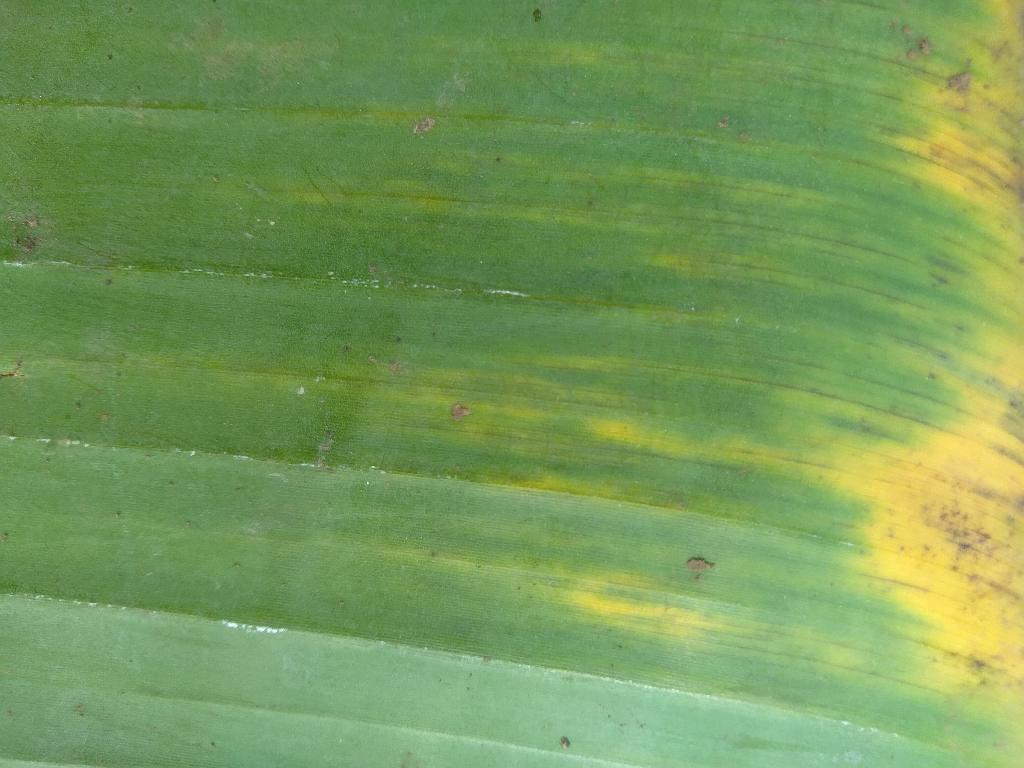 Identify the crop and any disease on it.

banana, fusarium wilt race 1
